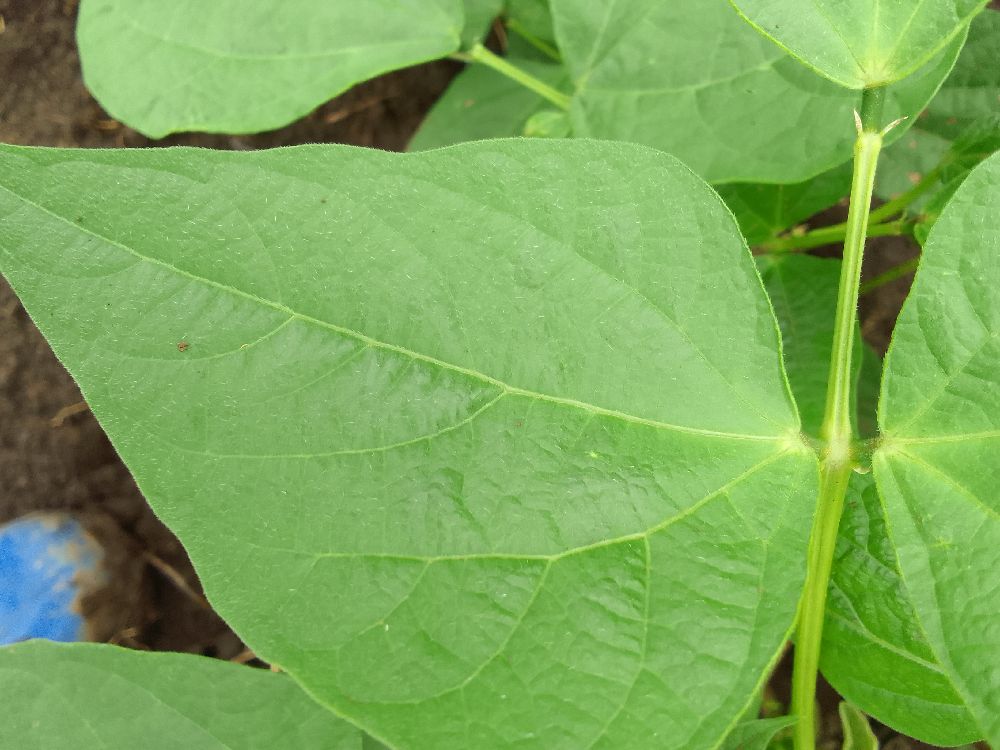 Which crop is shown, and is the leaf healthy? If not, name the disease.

common bean, healthy
